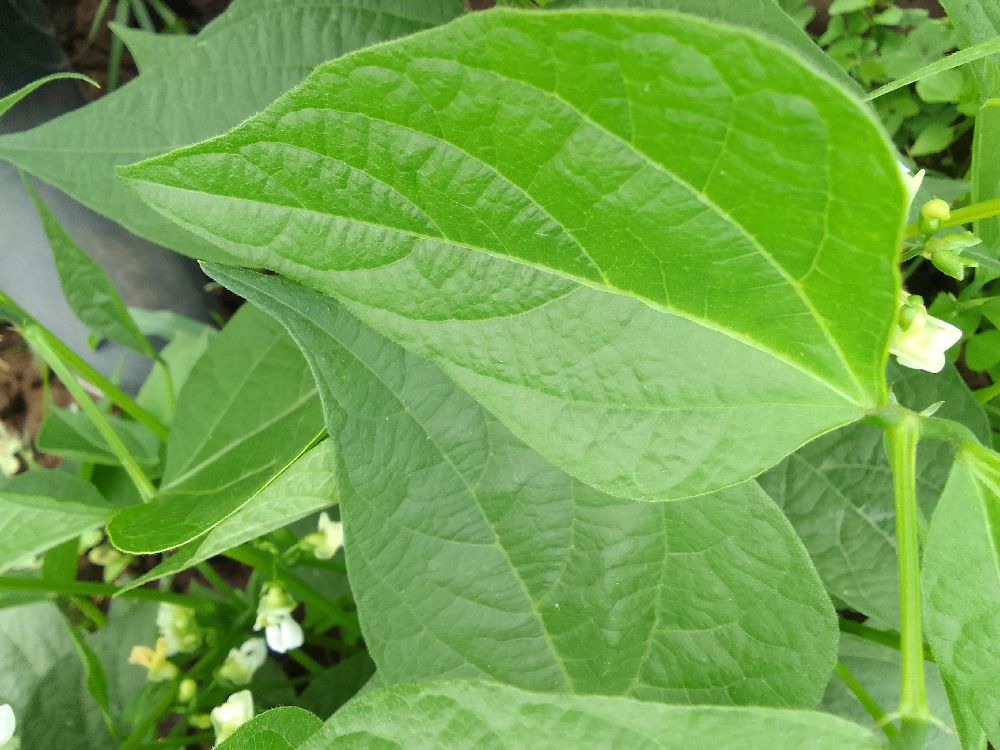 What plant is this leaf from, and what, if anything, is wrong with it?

common bean, healthy
